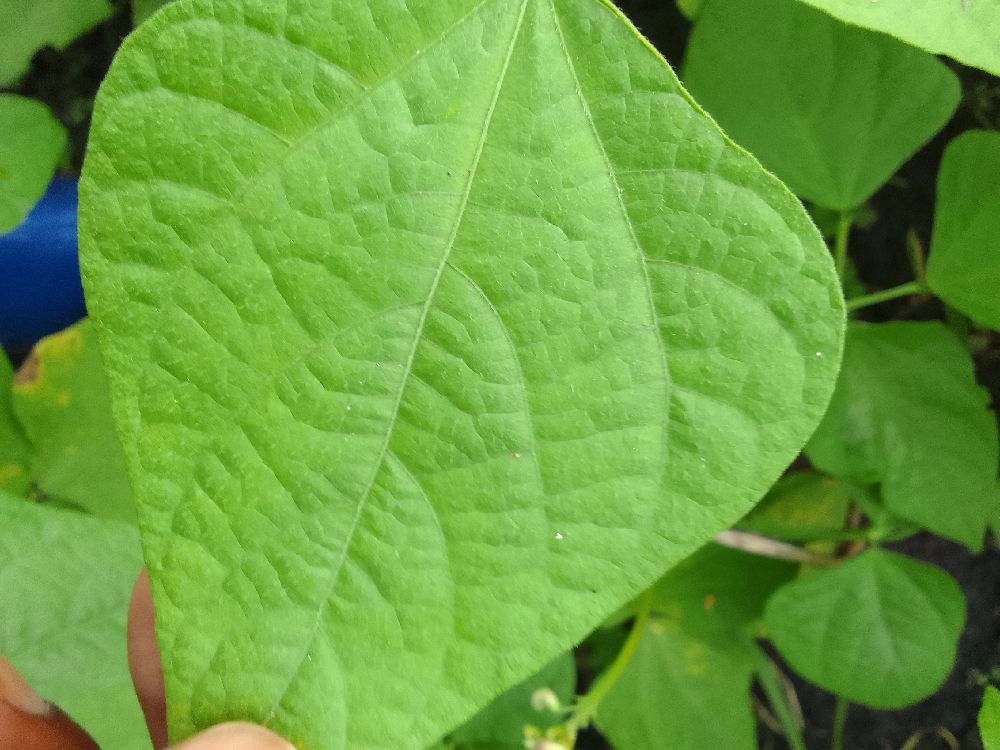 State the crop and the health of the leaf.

common bean, healthy
